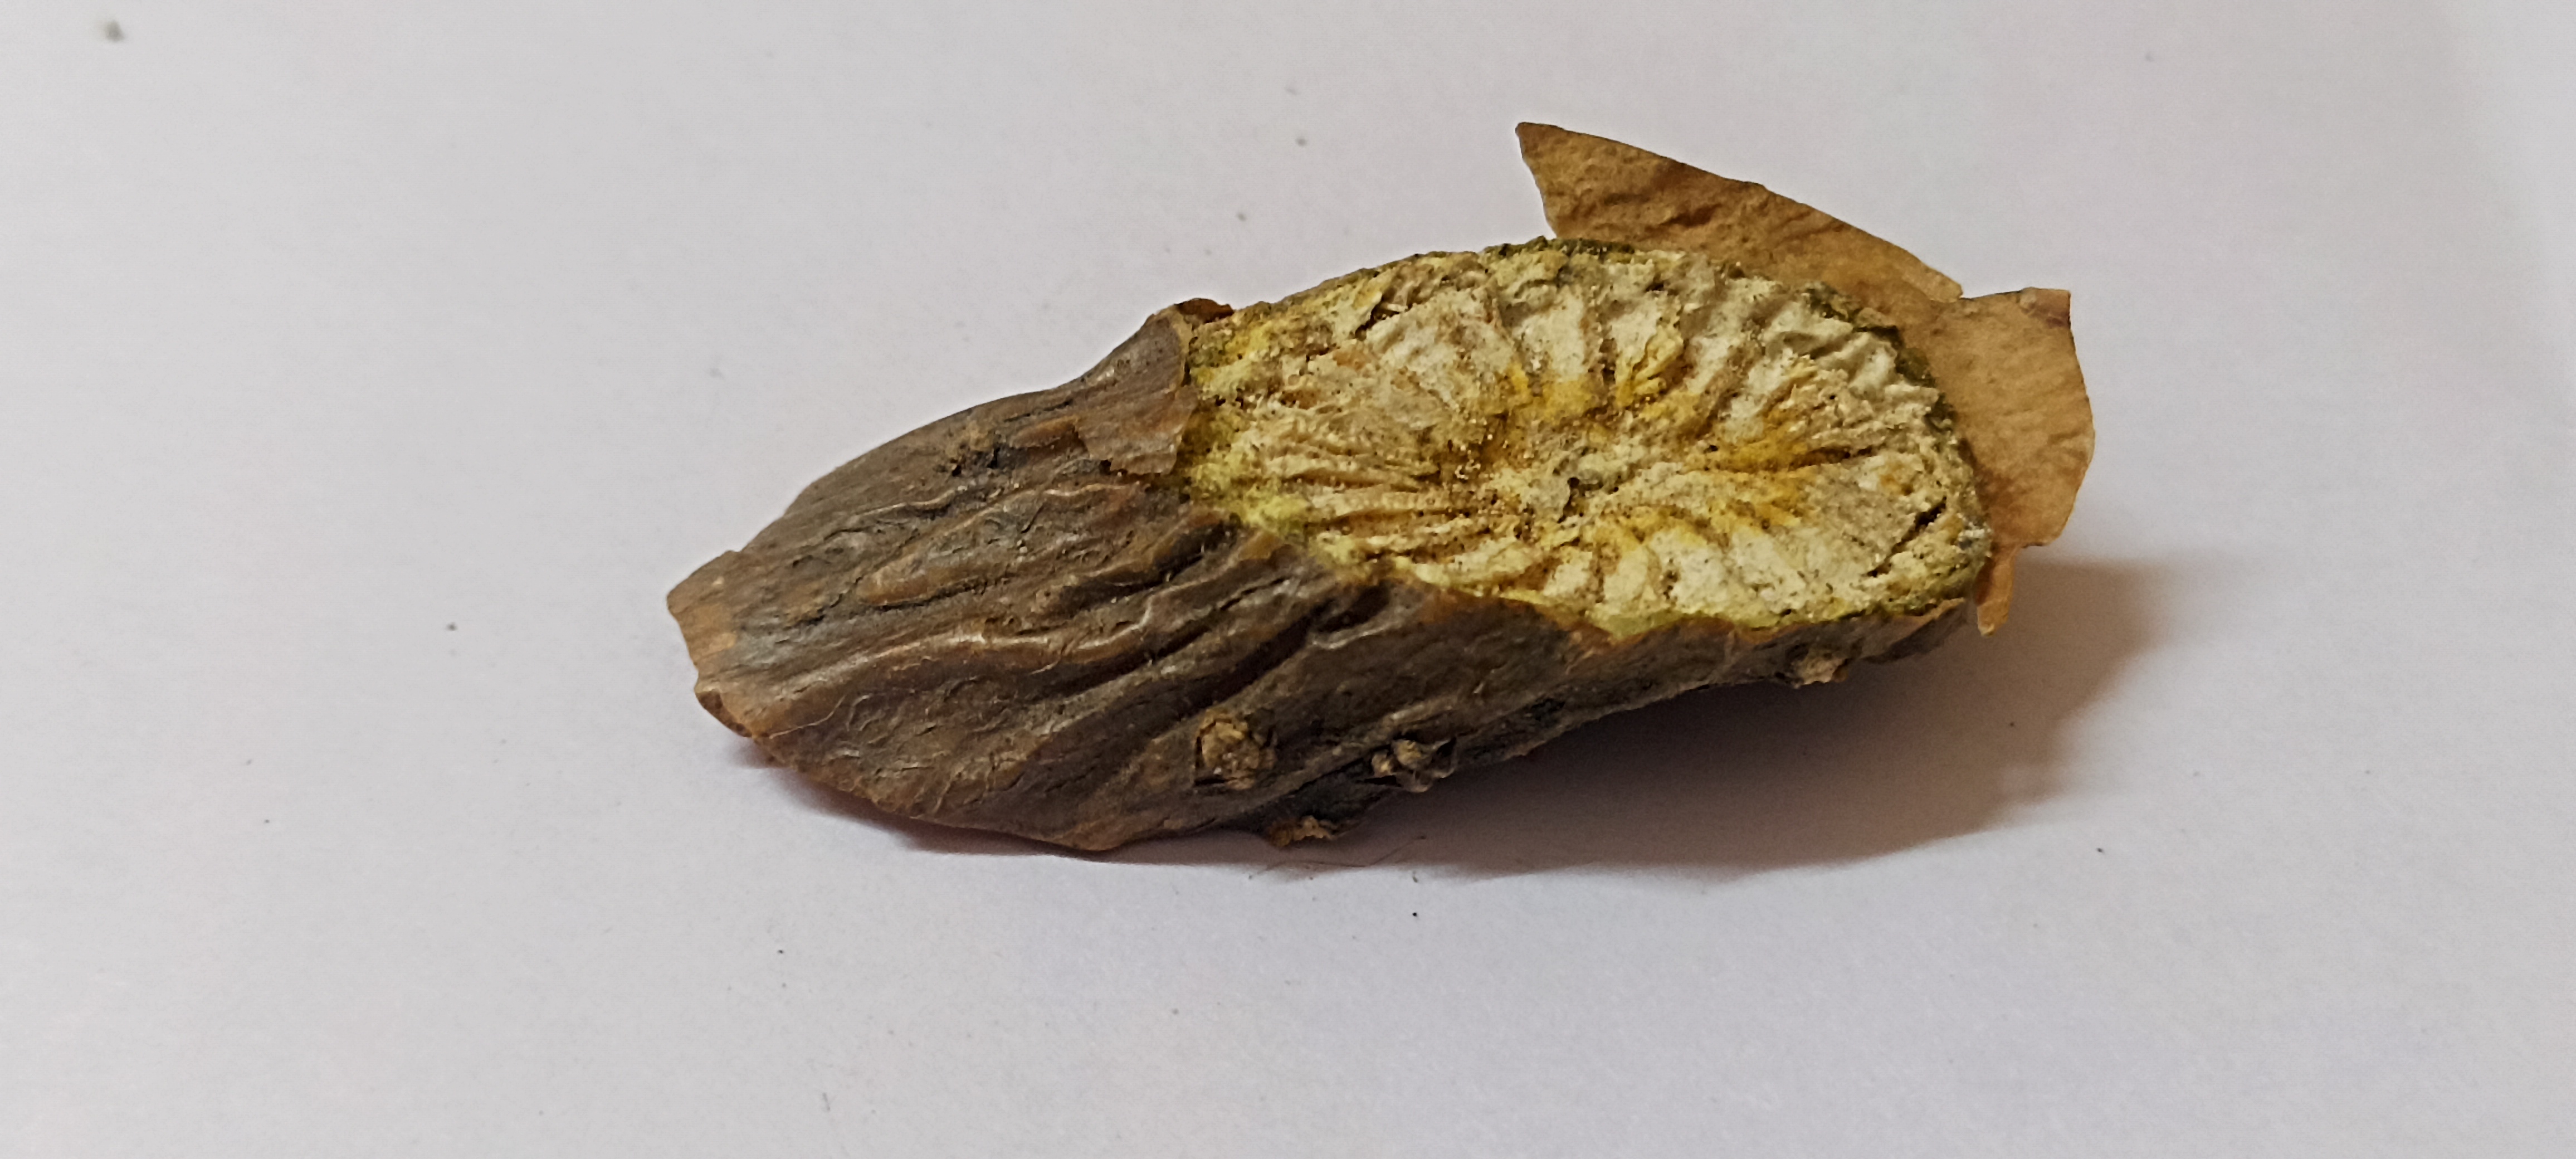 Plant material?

gulvel
